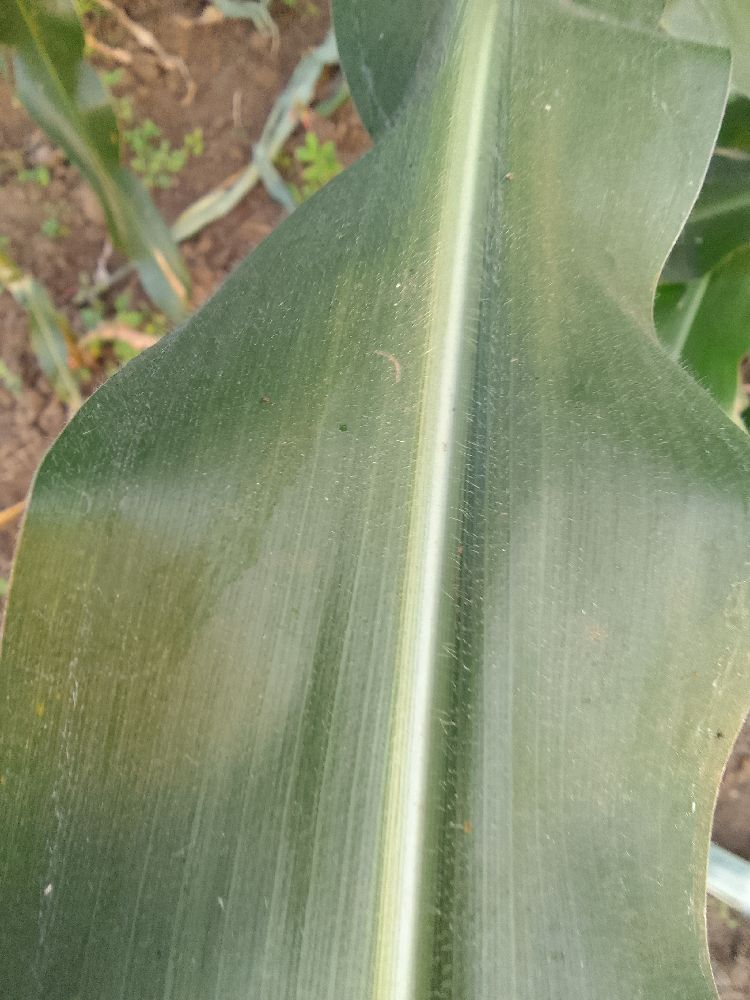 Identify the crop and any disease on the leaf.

maize, healthy
